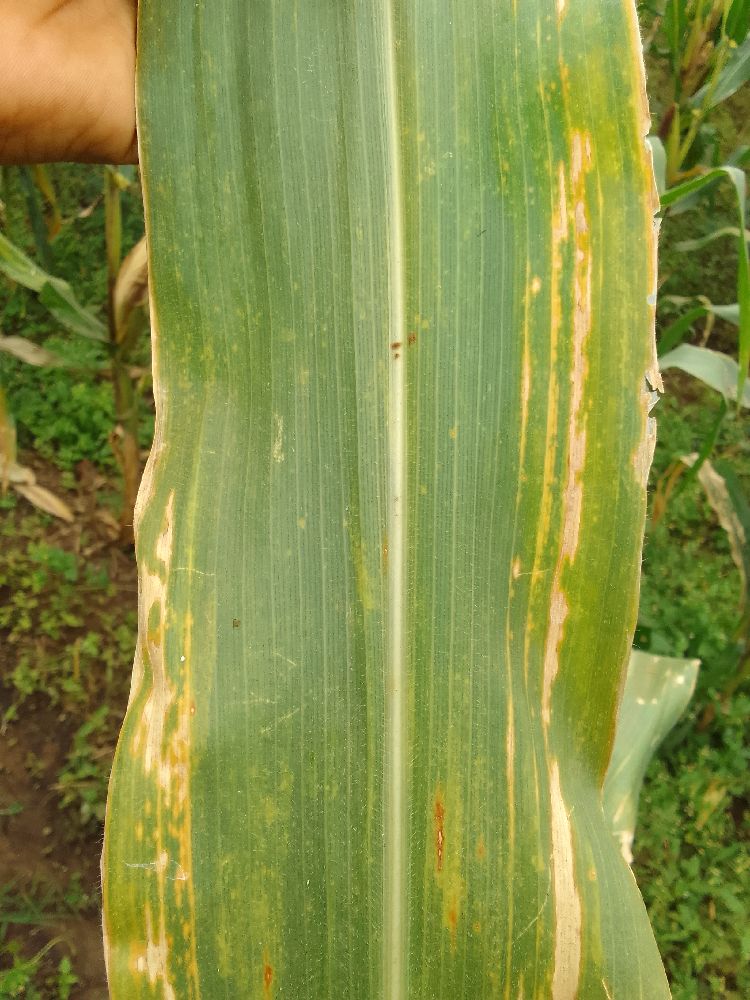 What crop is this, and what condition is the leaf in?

maize, maize lethal necrosis
